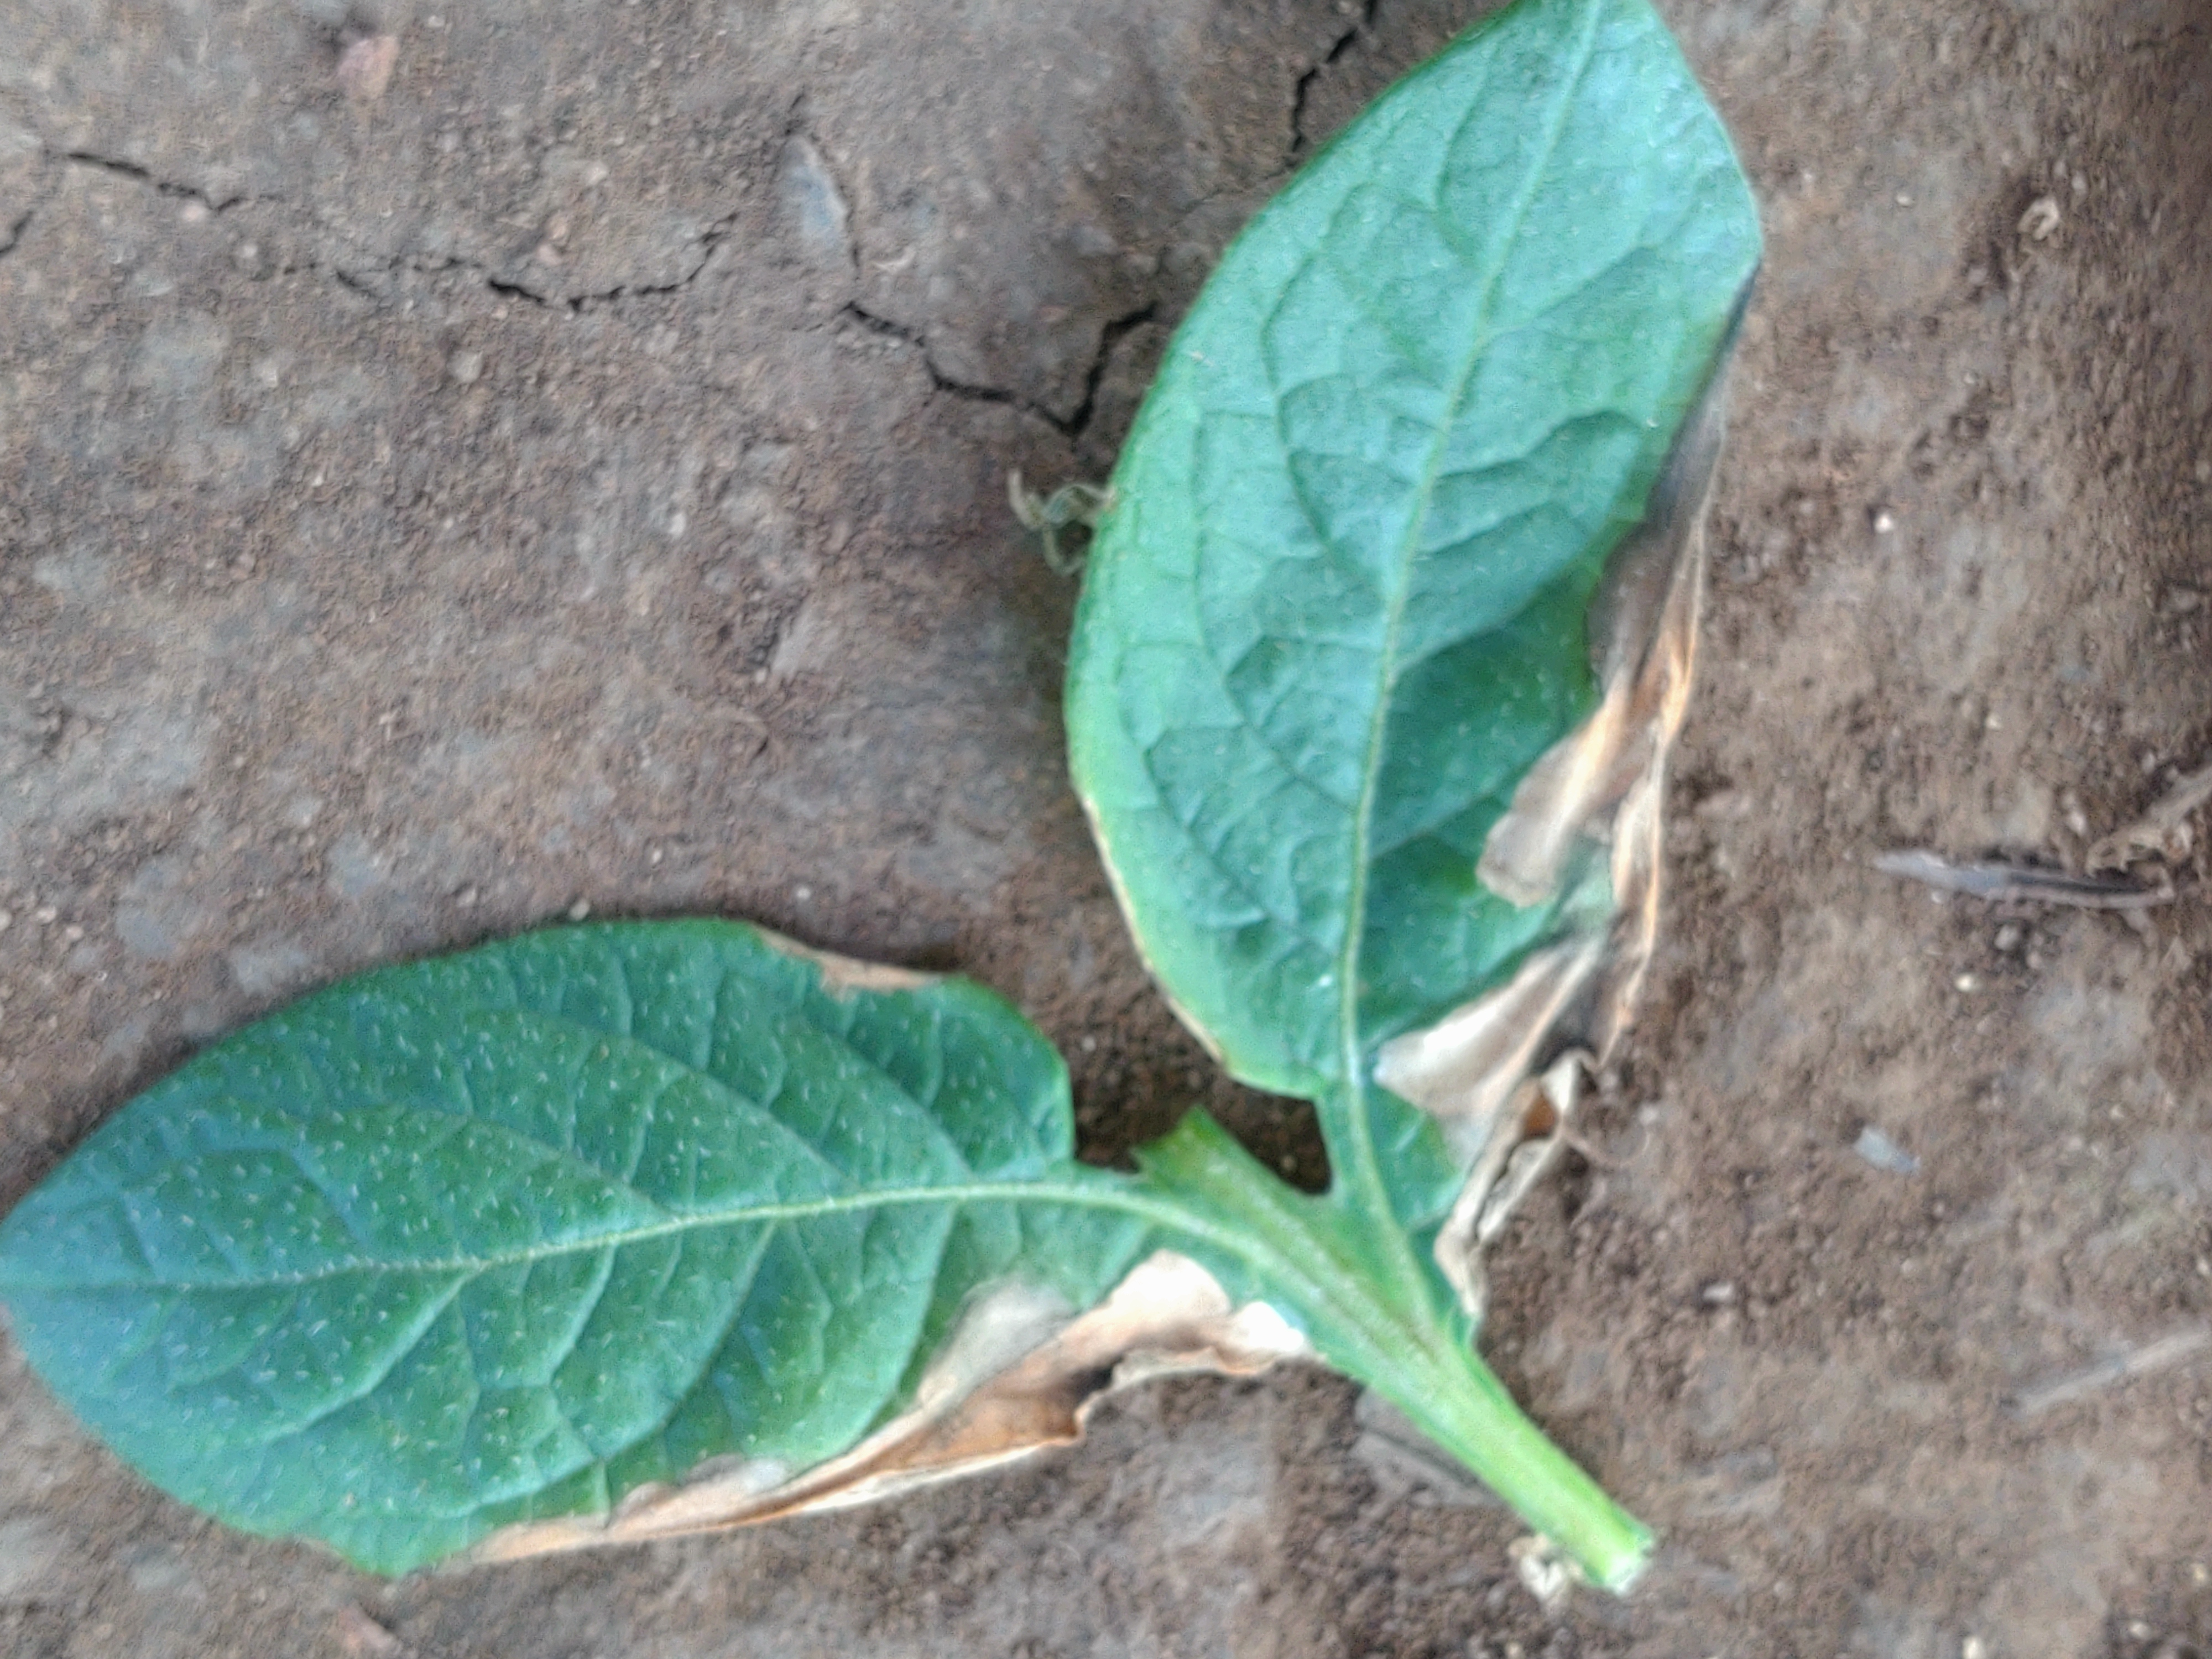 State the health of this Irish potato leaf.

early blight
